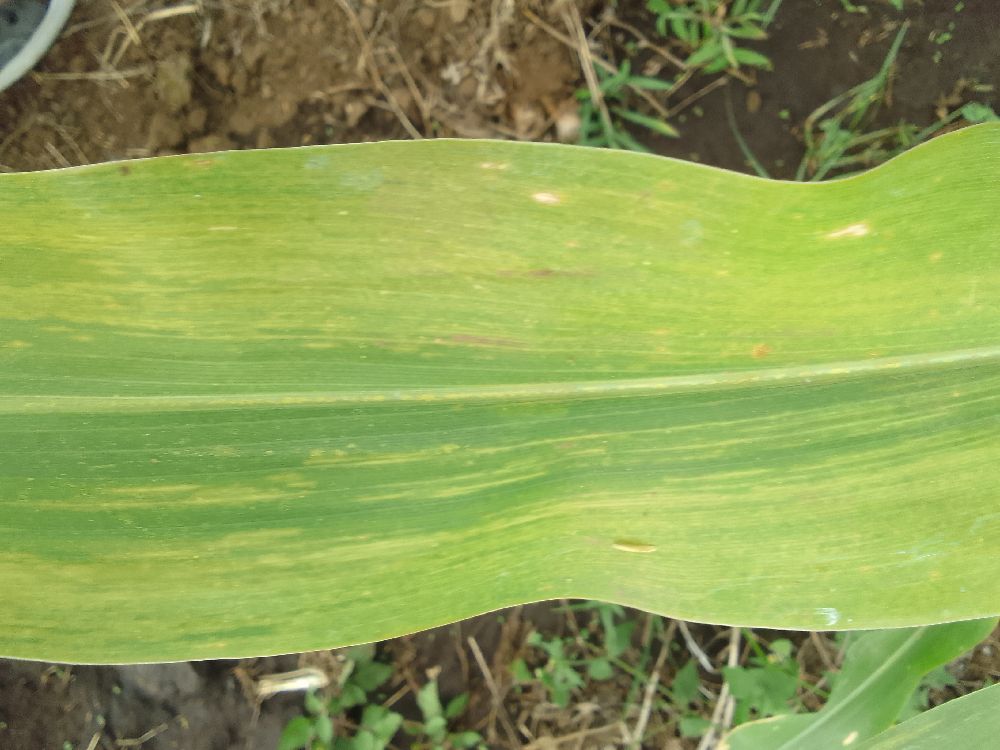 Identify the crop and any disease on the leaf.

maize, maize lethal necrosis
